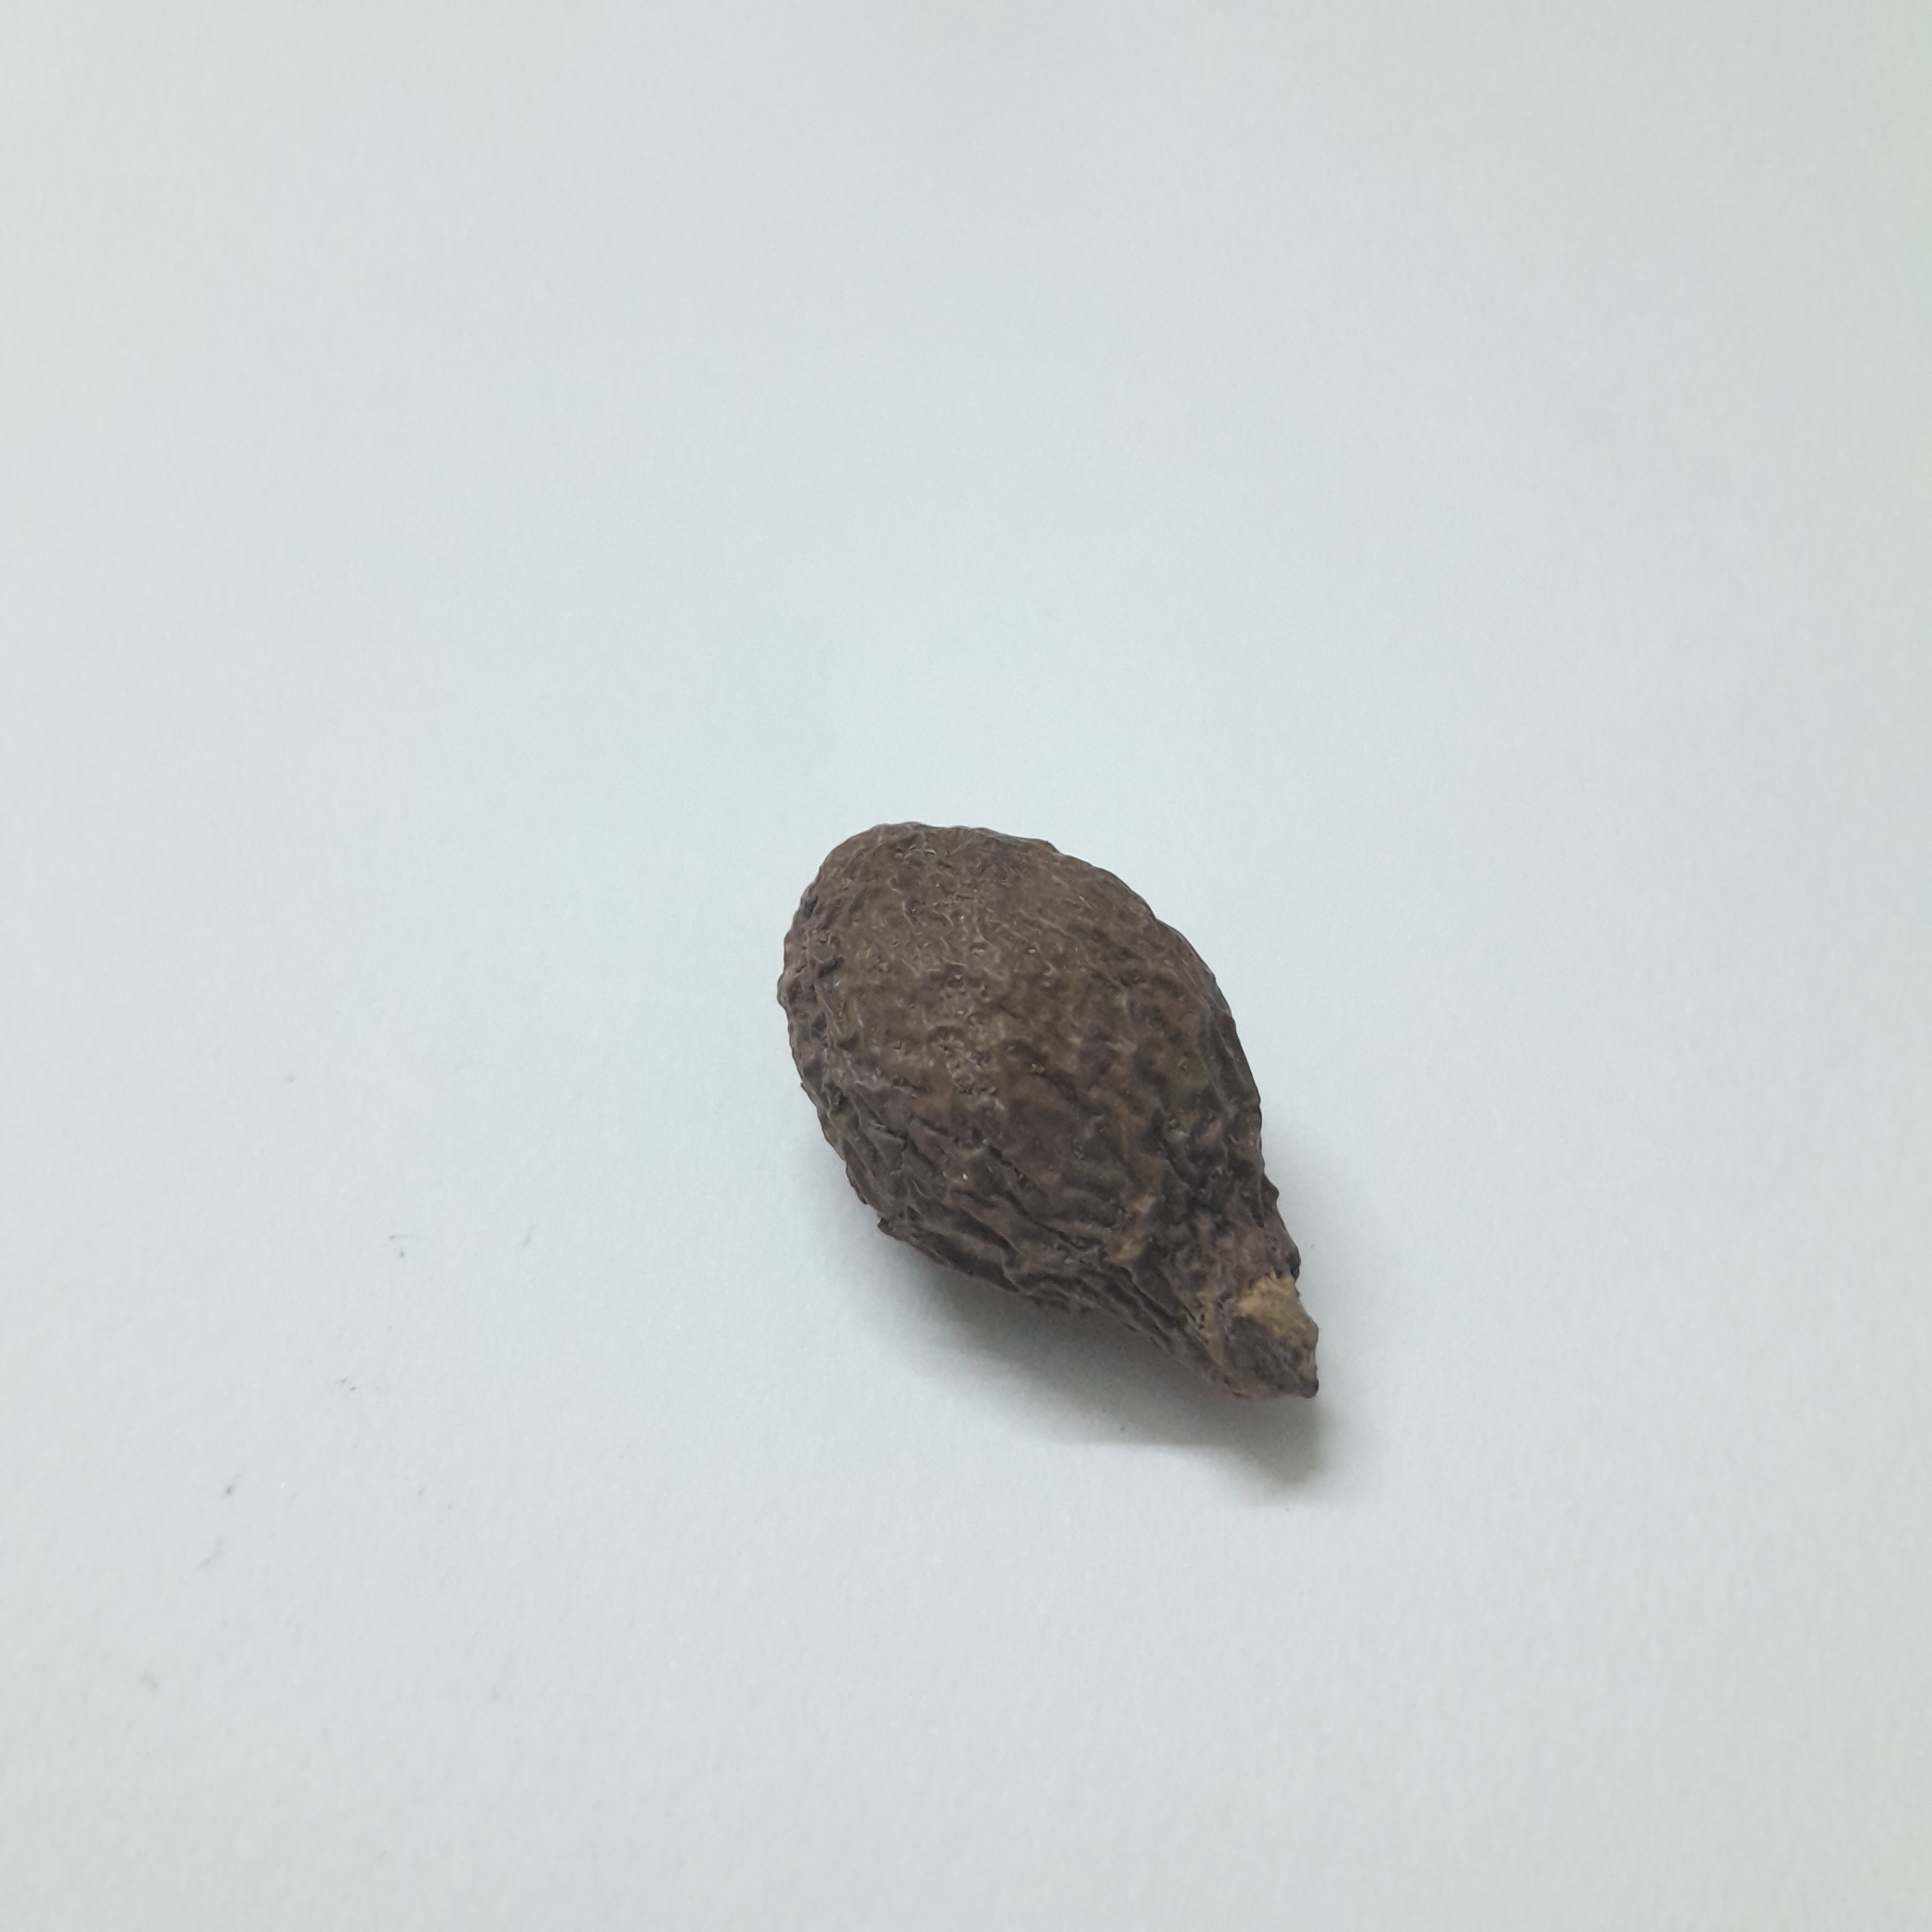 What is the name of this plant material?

niranjanphal
